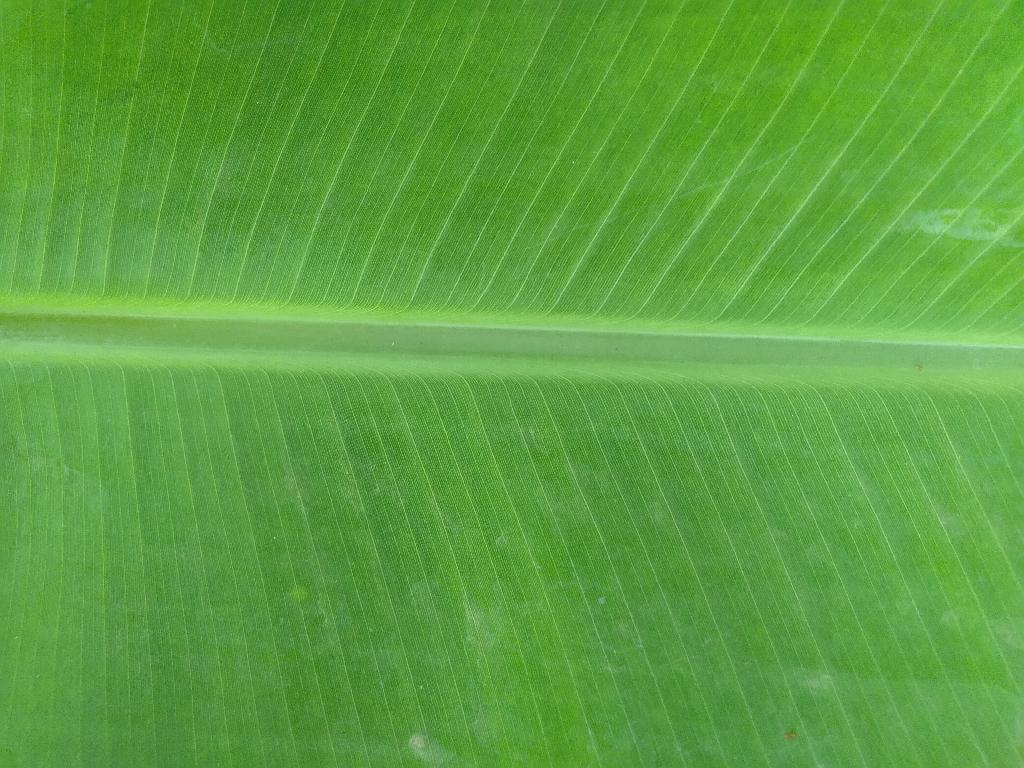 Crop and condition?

banana, healthy
